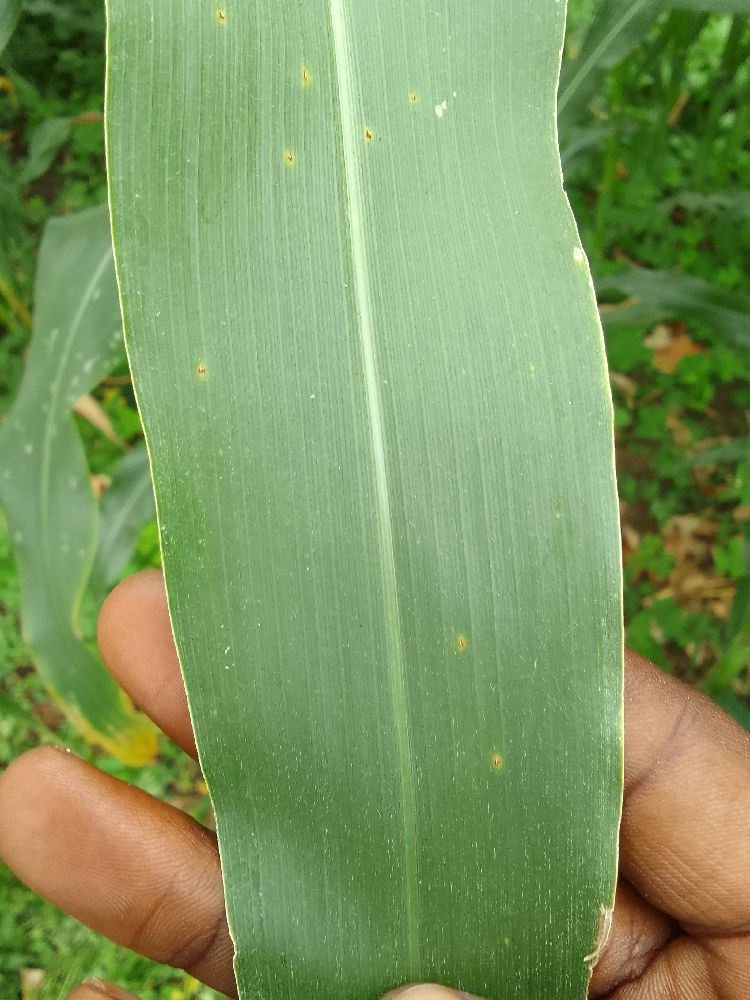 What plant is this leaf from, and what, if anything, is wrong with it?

maize, healthy
